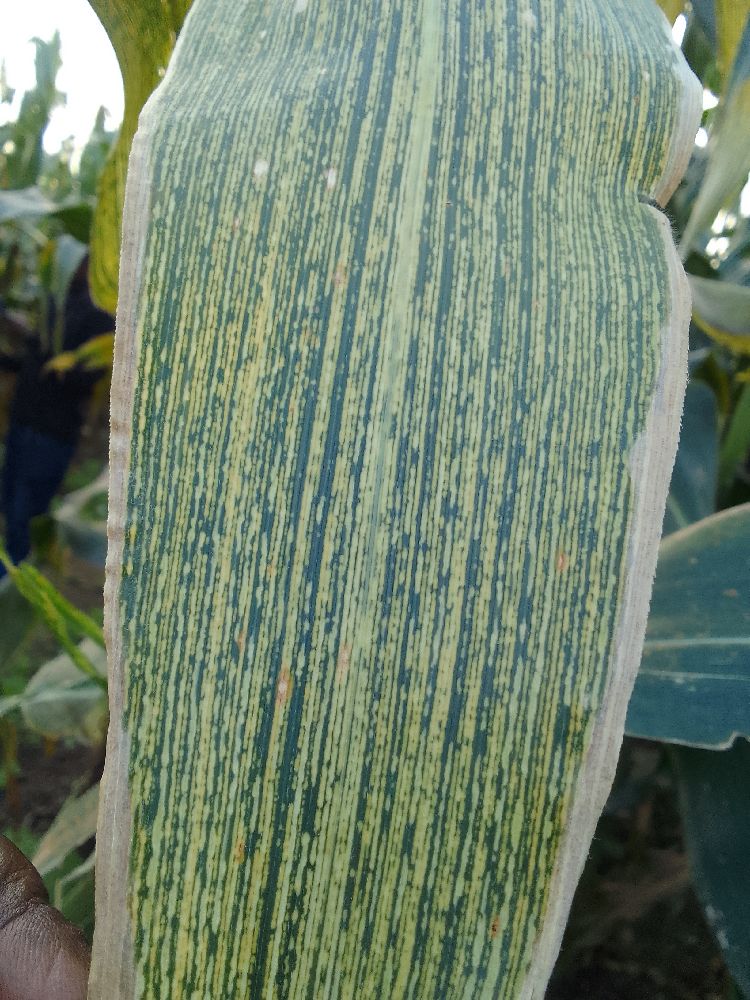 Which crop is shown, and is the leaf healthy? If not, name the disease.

maize, maize streak virus
